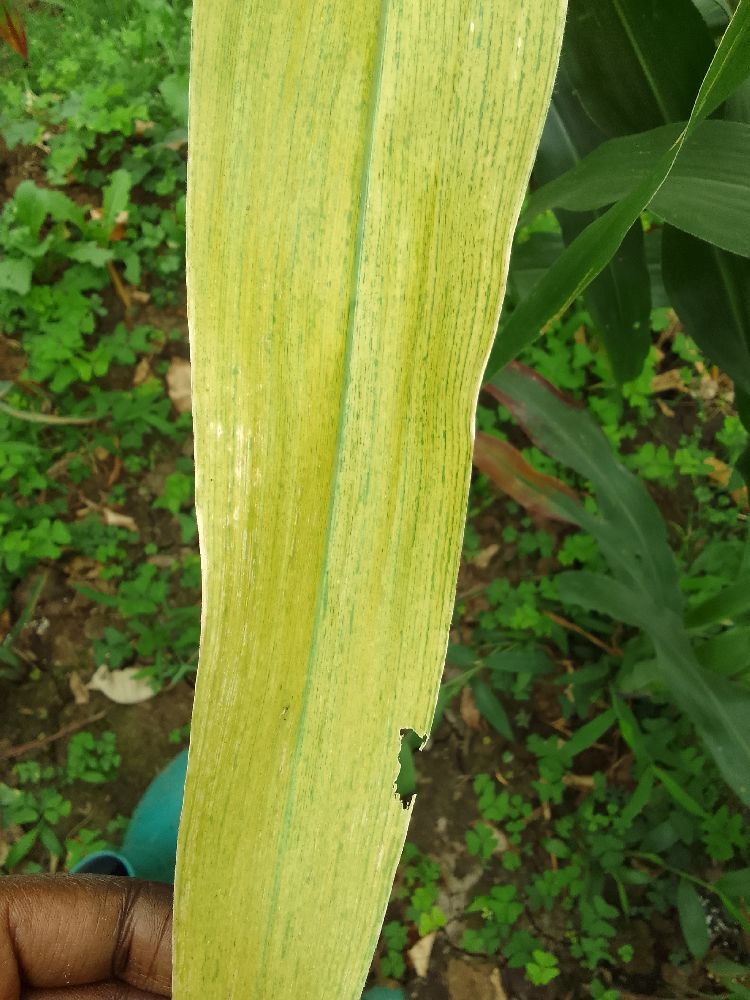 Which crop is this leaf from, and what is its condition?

maize, maize lethal necrosis
